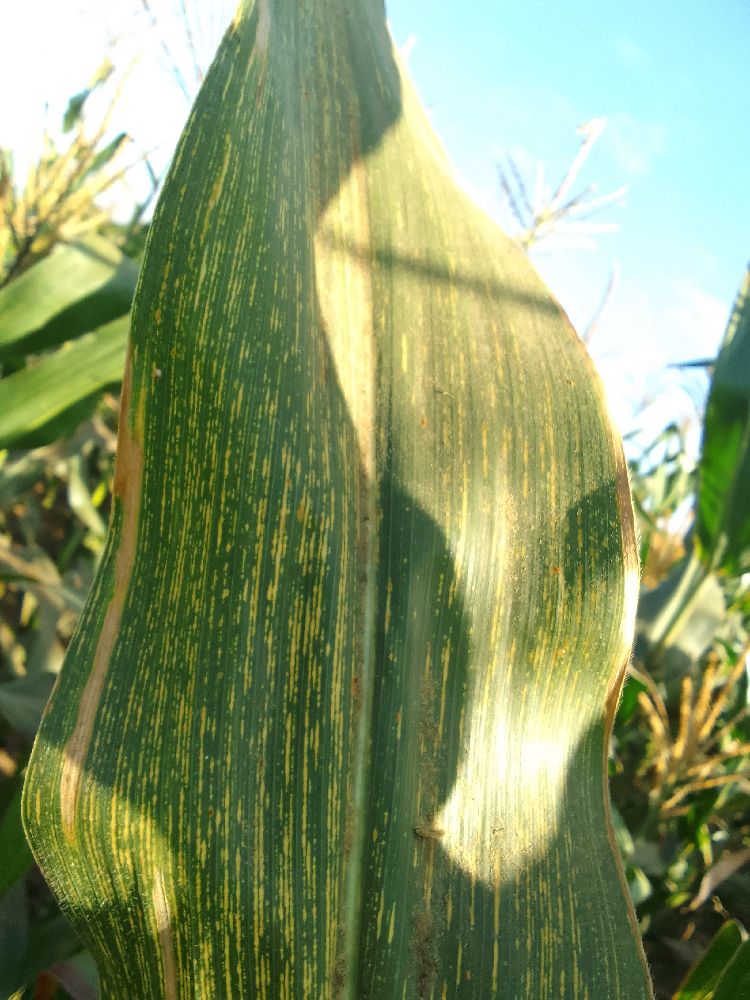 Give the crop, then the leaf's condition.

maize, maize streak virus
